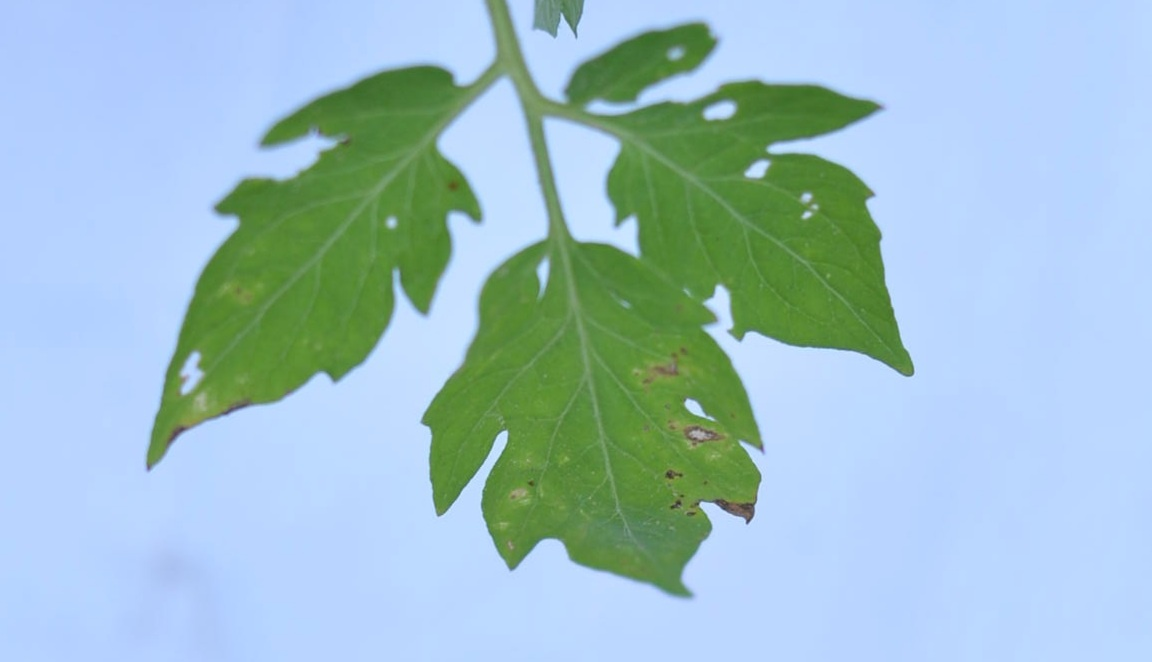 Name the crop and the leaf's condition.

tomato, infected
